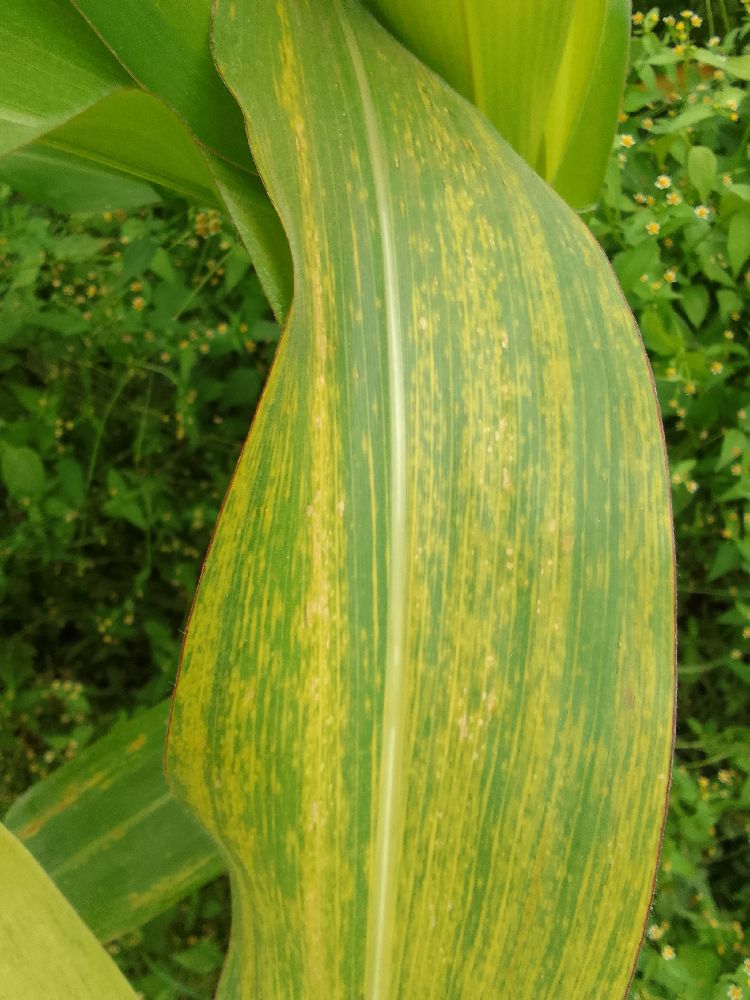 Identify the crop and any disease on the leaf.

maize, maize lethal necrosis
